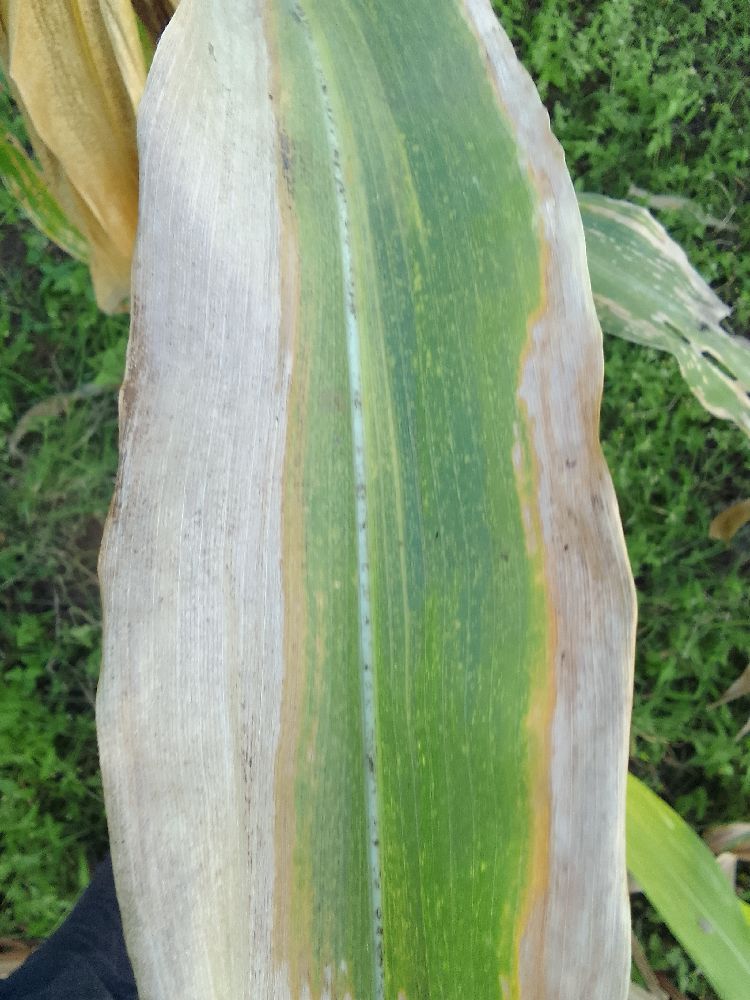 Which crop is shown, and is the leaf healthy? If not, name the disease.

maize, maize lethal necrosis
